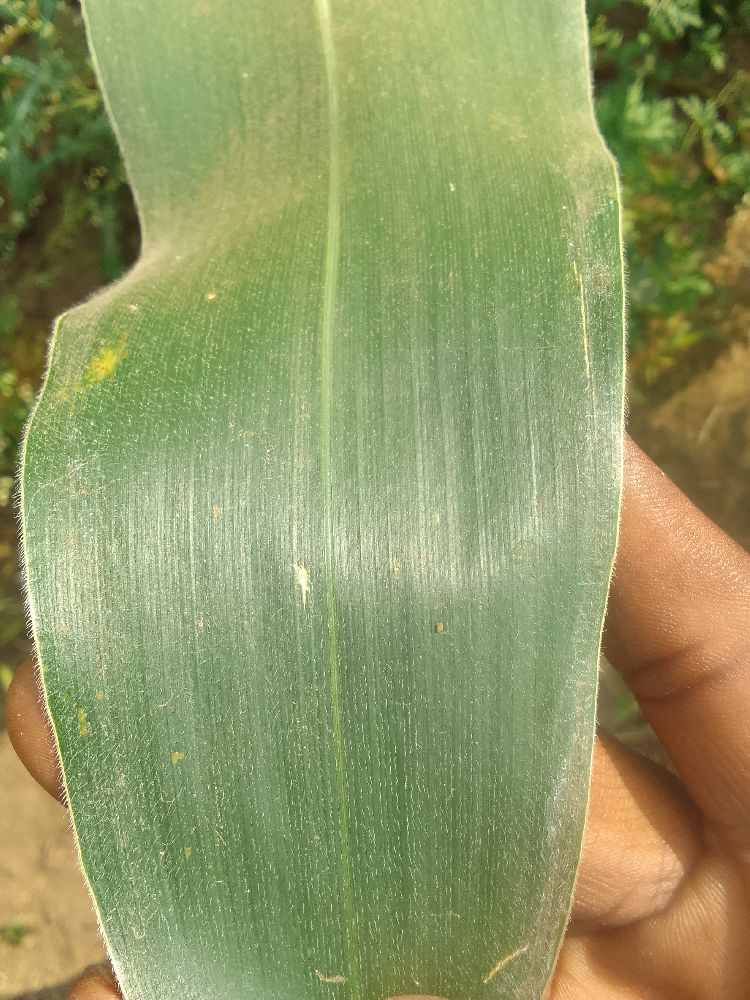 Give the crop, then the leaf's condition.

maize, healthy
